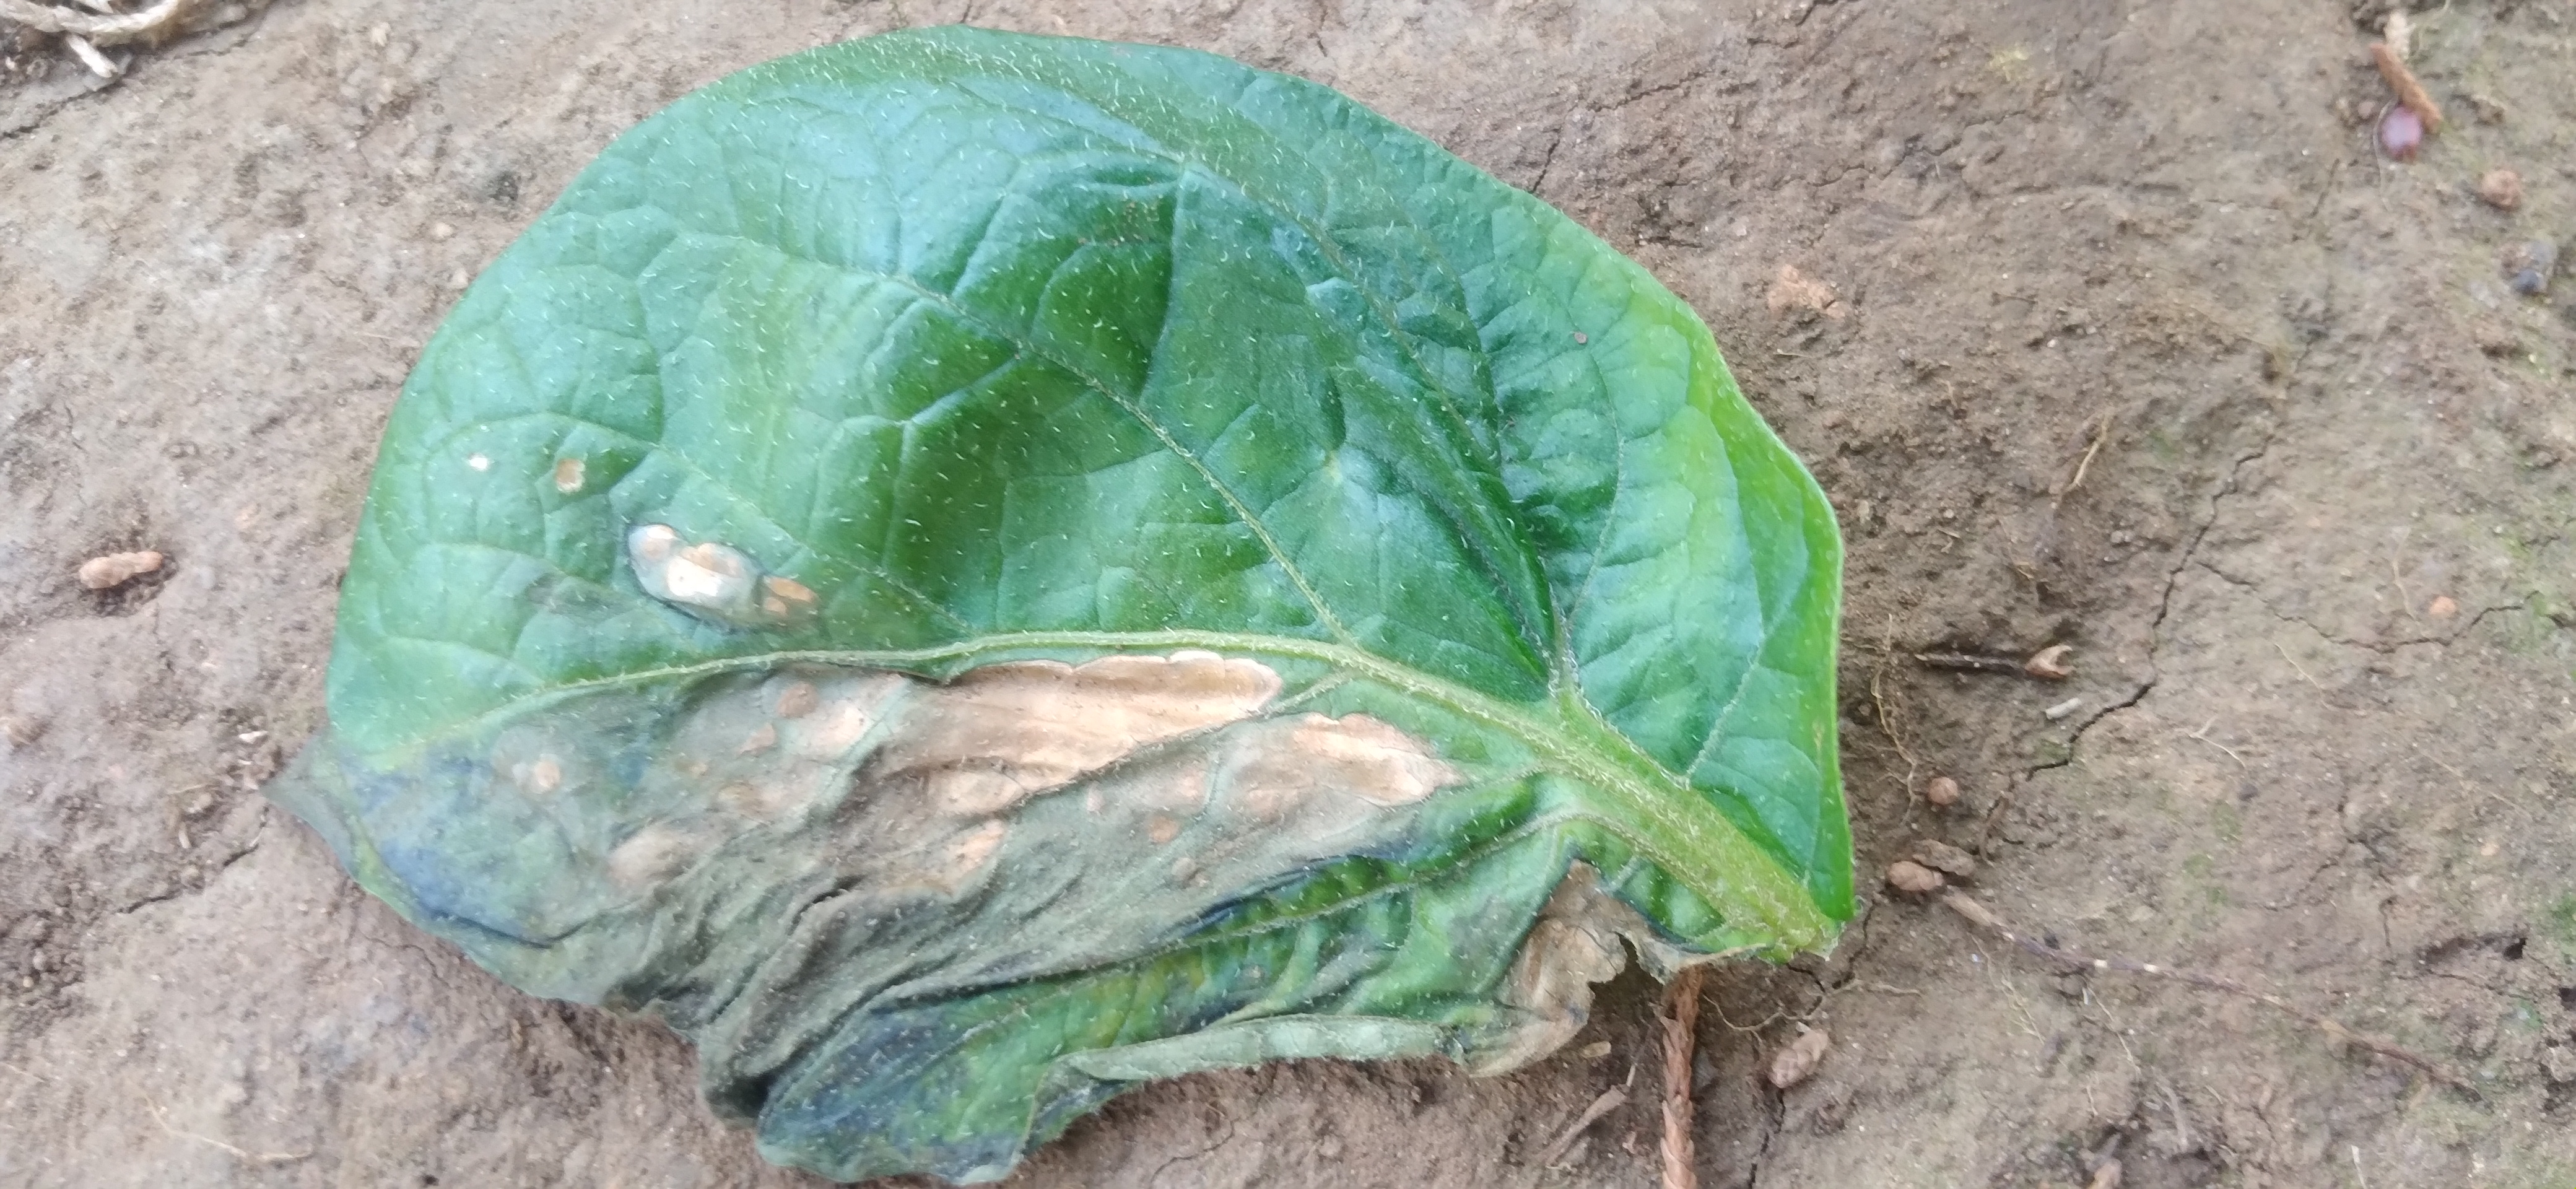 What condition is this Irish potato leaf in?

early blight
